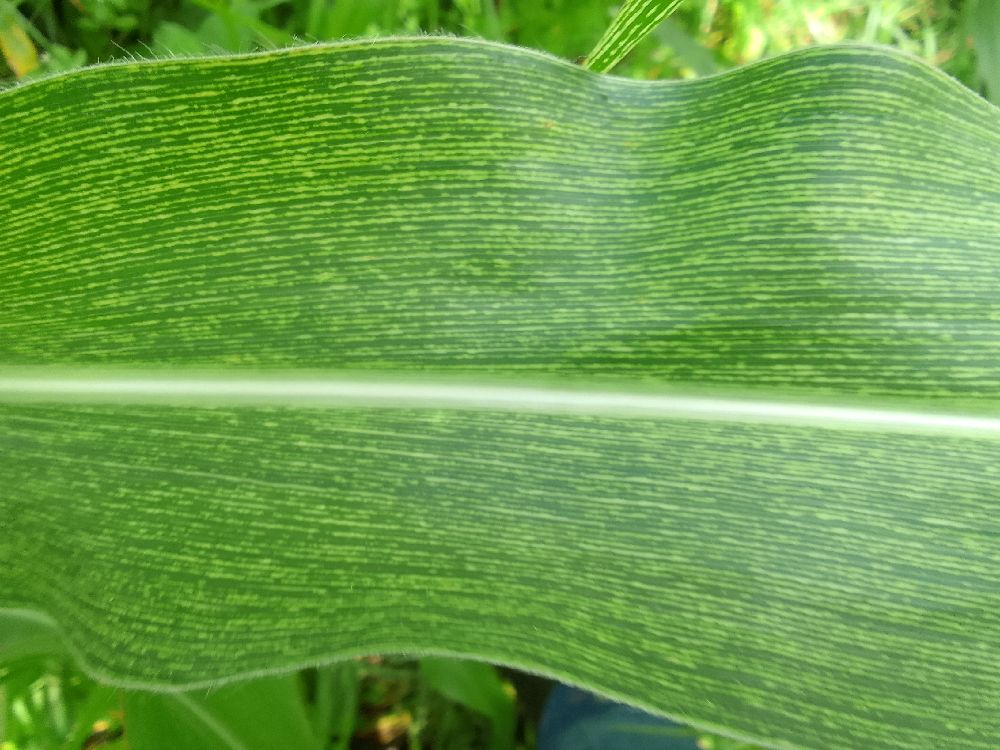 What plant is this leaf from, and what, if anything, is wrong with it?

maize, maize streak virus
